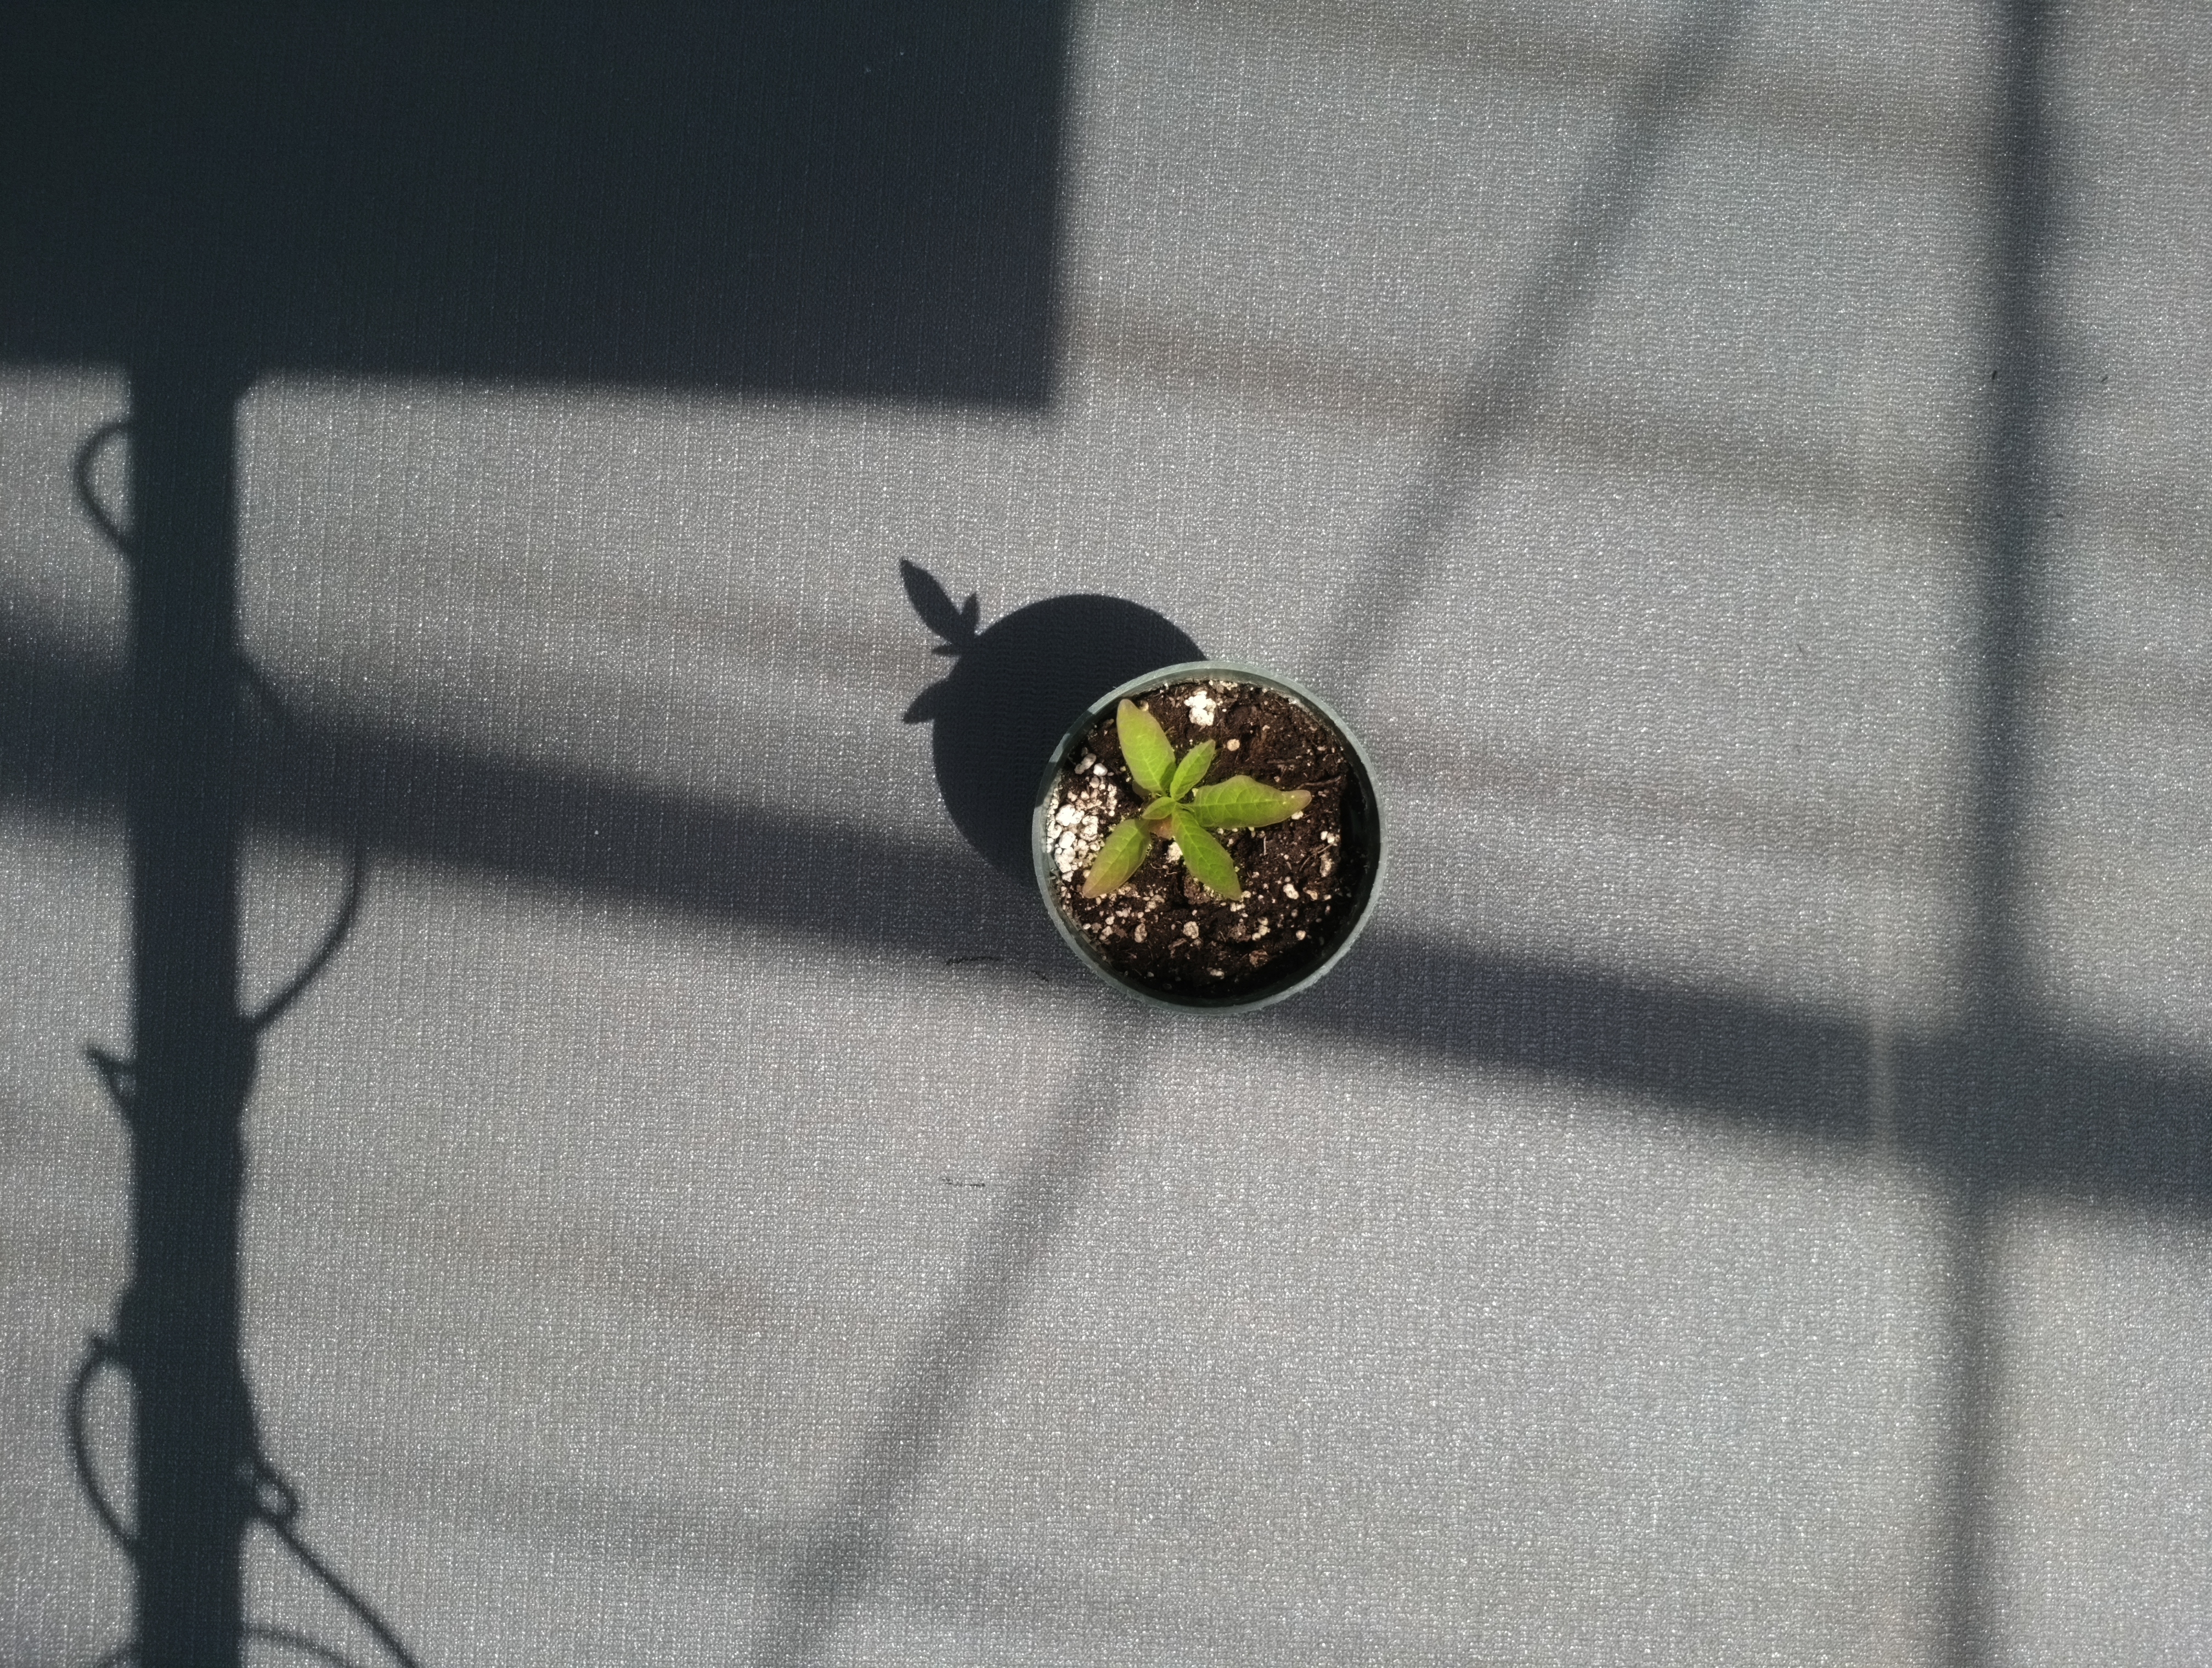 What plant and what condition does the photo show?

waterhemp, chlorosis only
